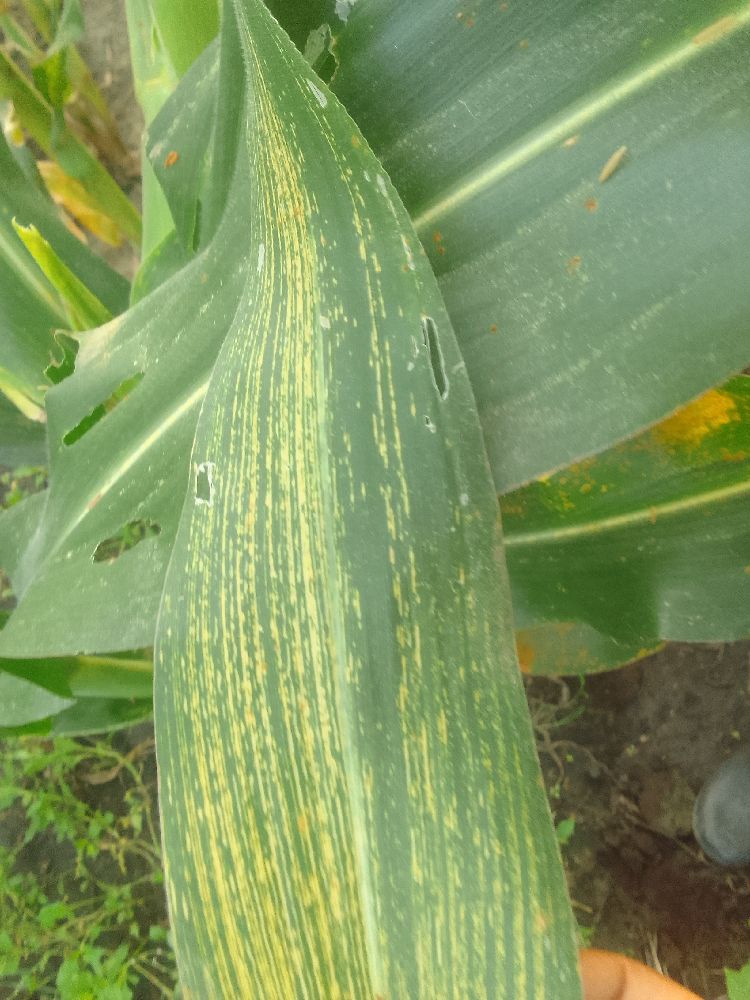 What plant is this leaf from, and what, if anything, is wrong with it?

maize, maize streak virus
